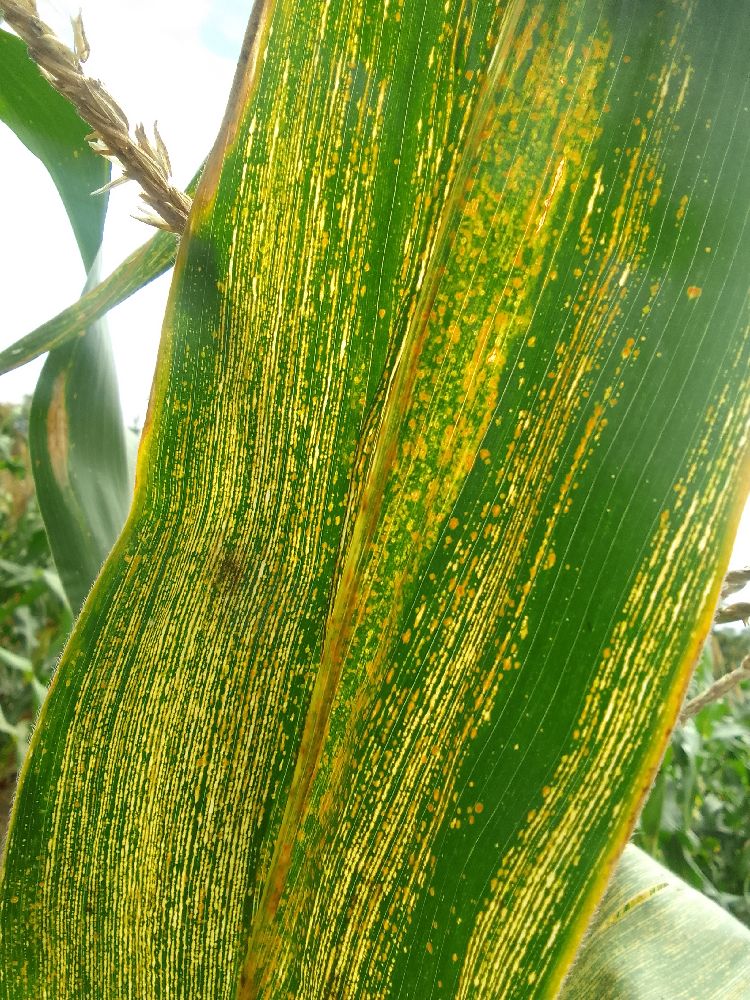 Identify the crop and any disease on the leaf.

maize, maize streak virus
